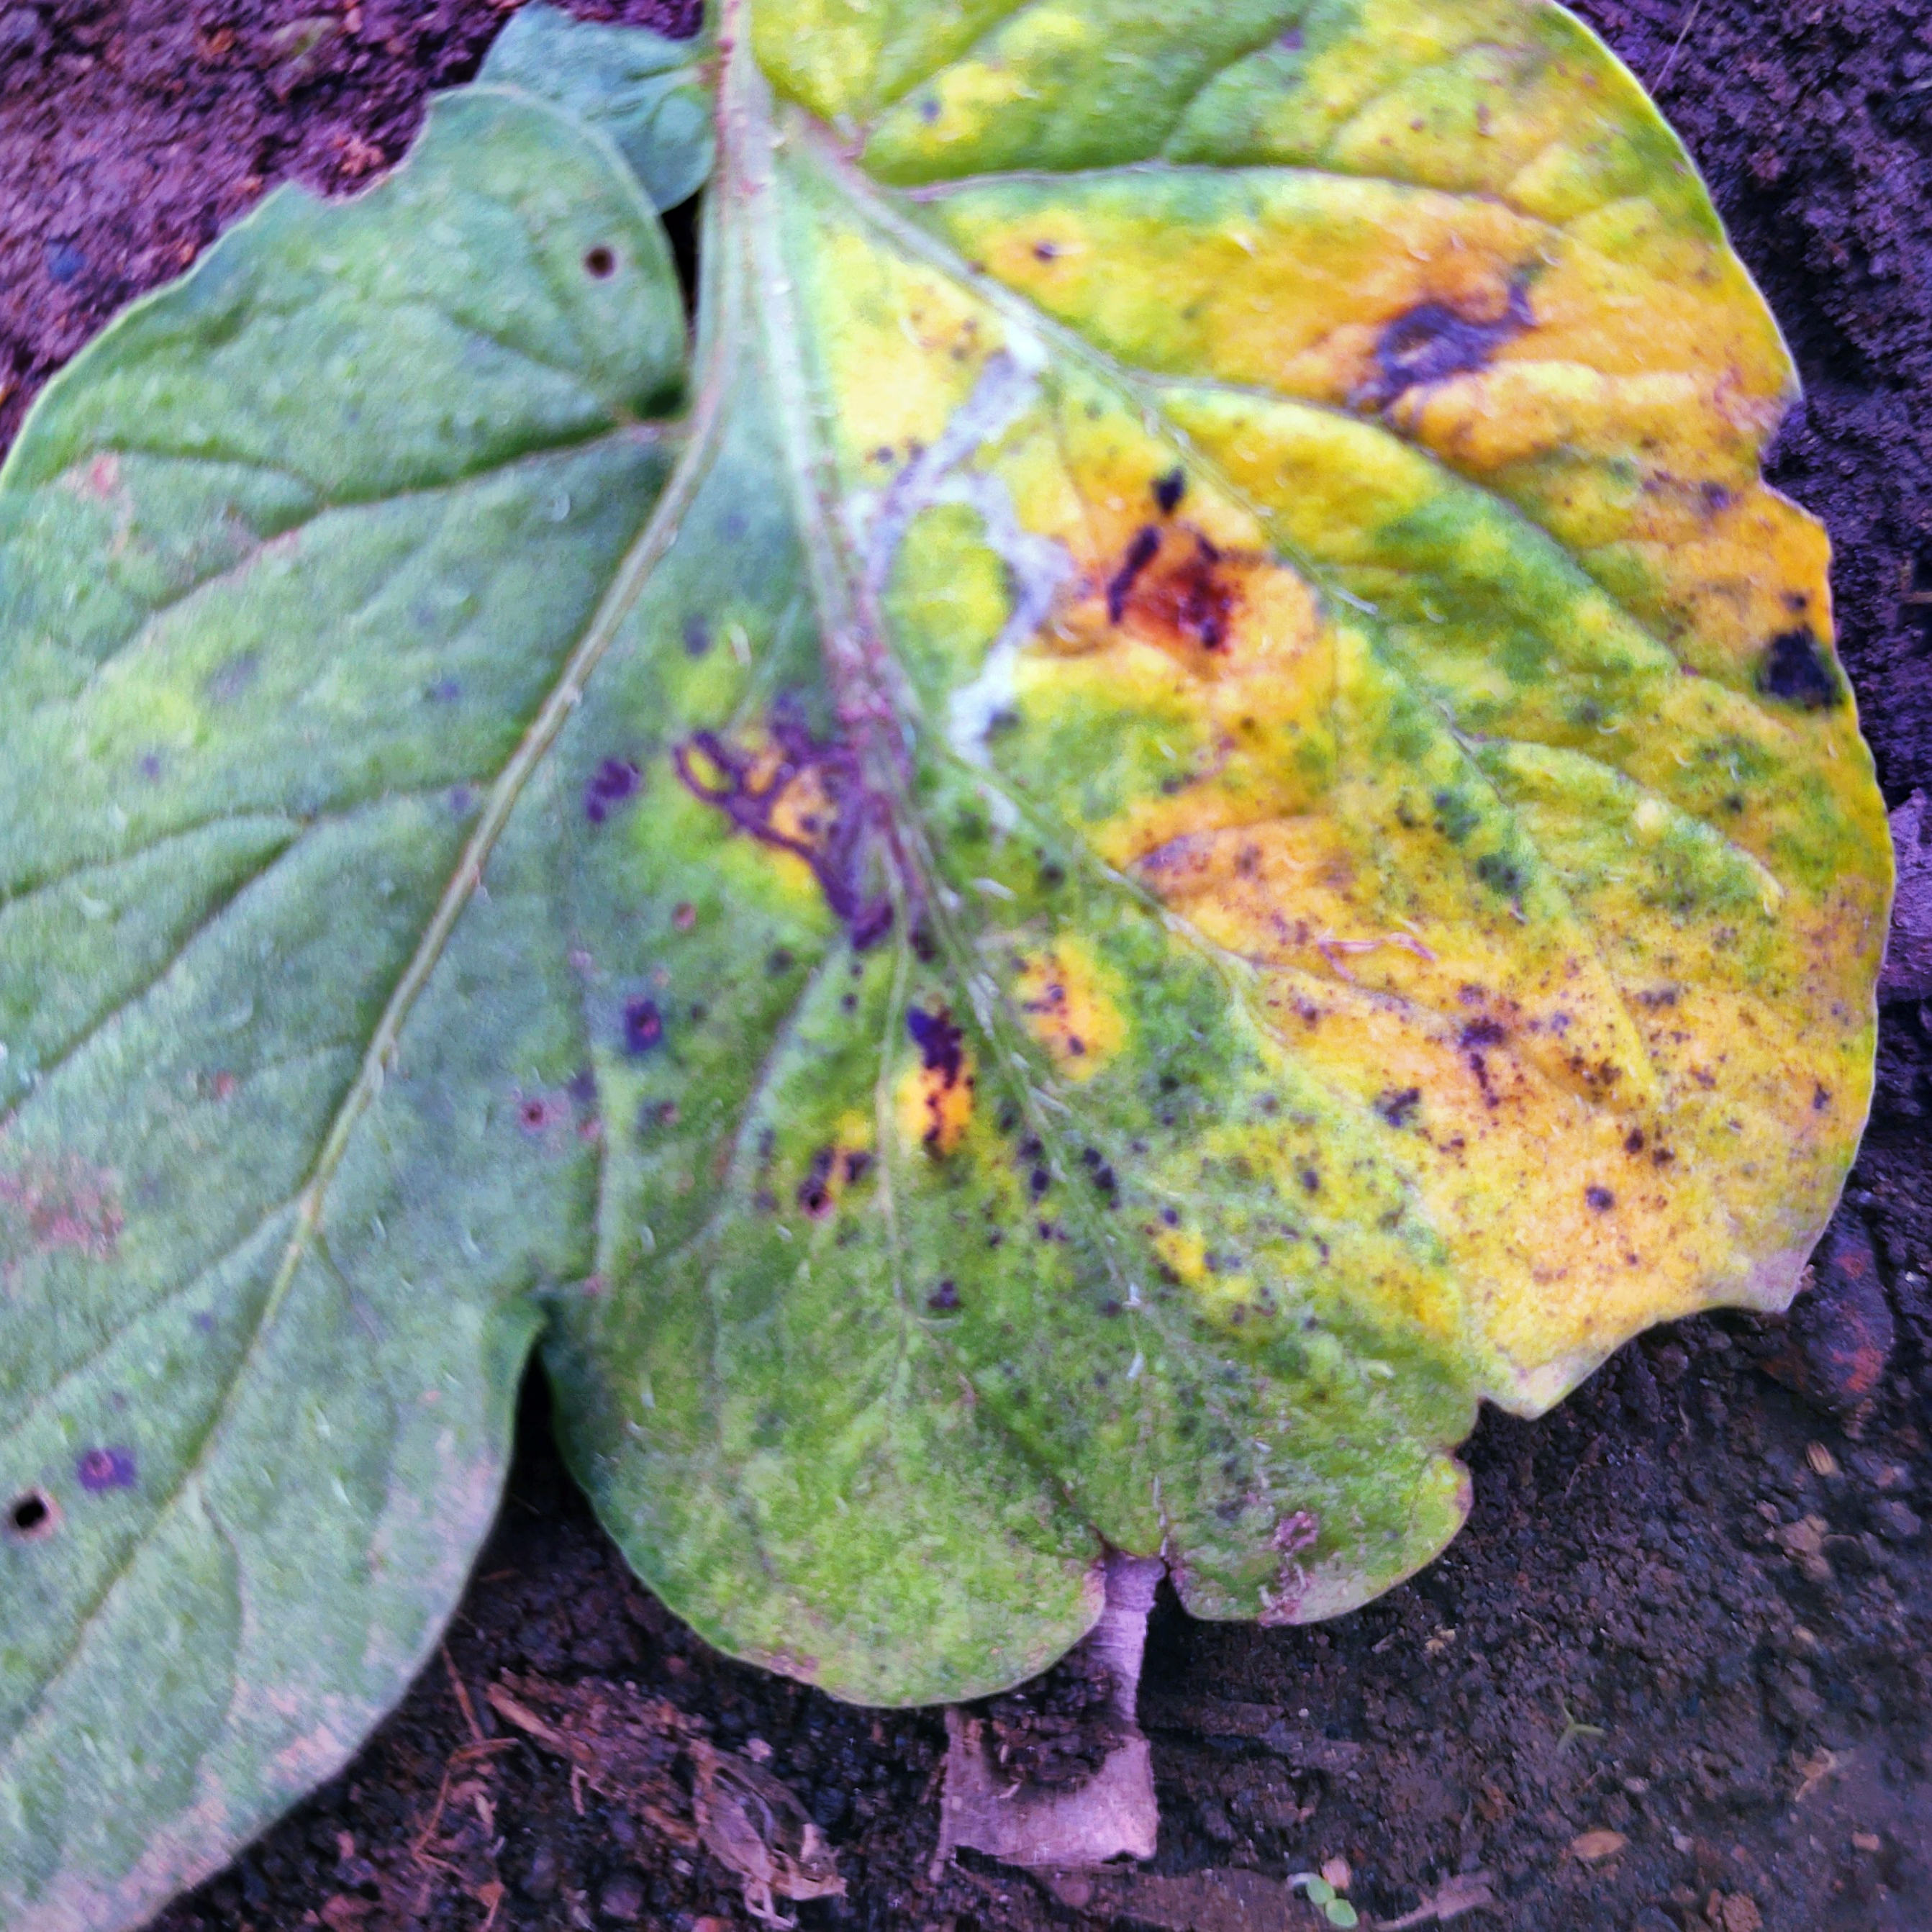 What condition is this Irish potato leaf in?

late blight
